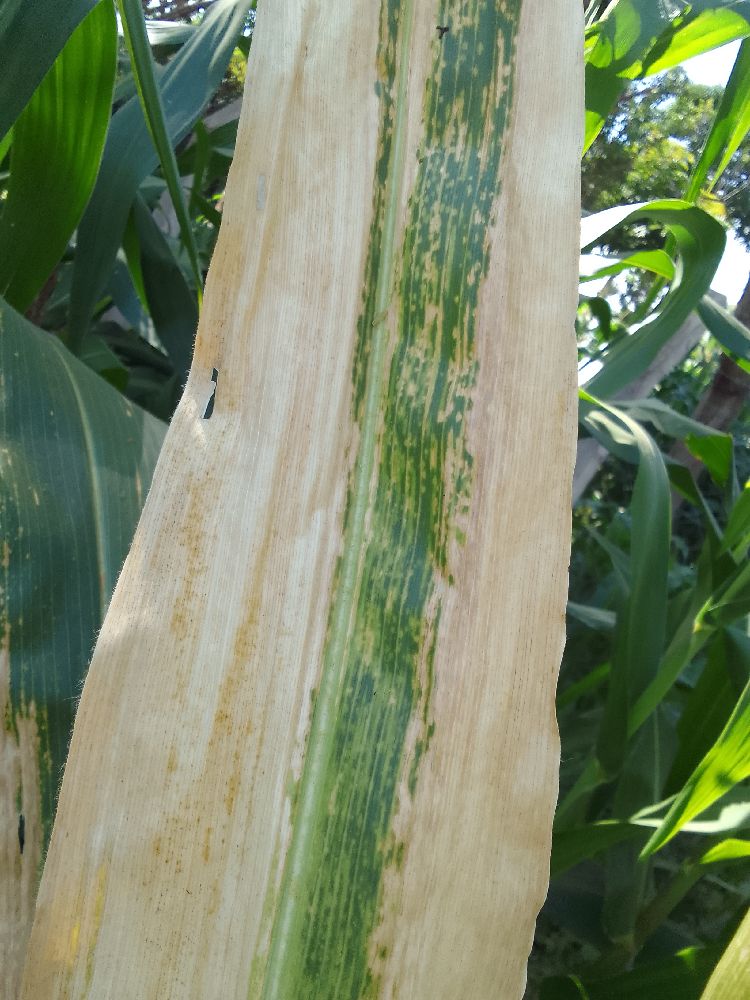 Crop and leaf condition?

maize, maize lethal necrosis
